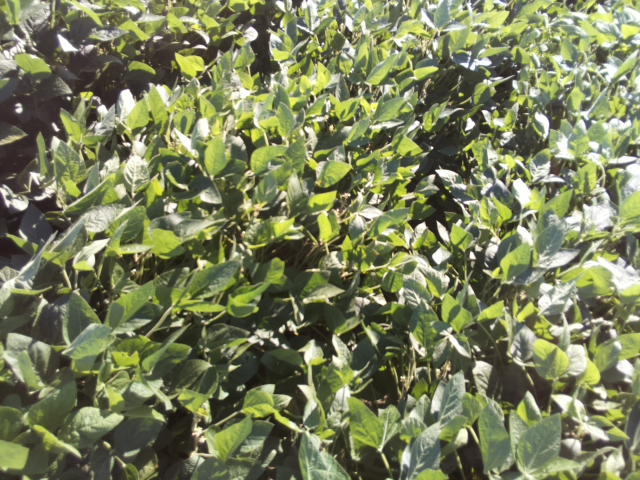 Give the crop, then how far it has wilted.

soybean, leaflets folding inward at secondary pulvinus with no turgor loss in leaflets or petioles
